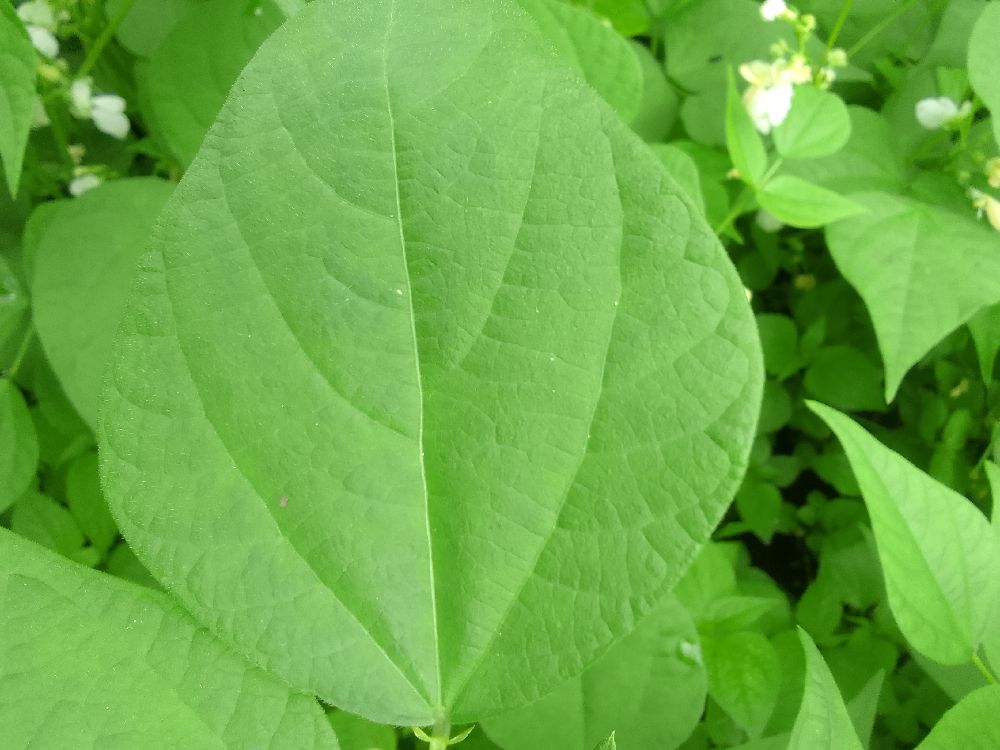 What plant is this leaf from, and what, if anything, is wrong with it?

common bean, healthy
